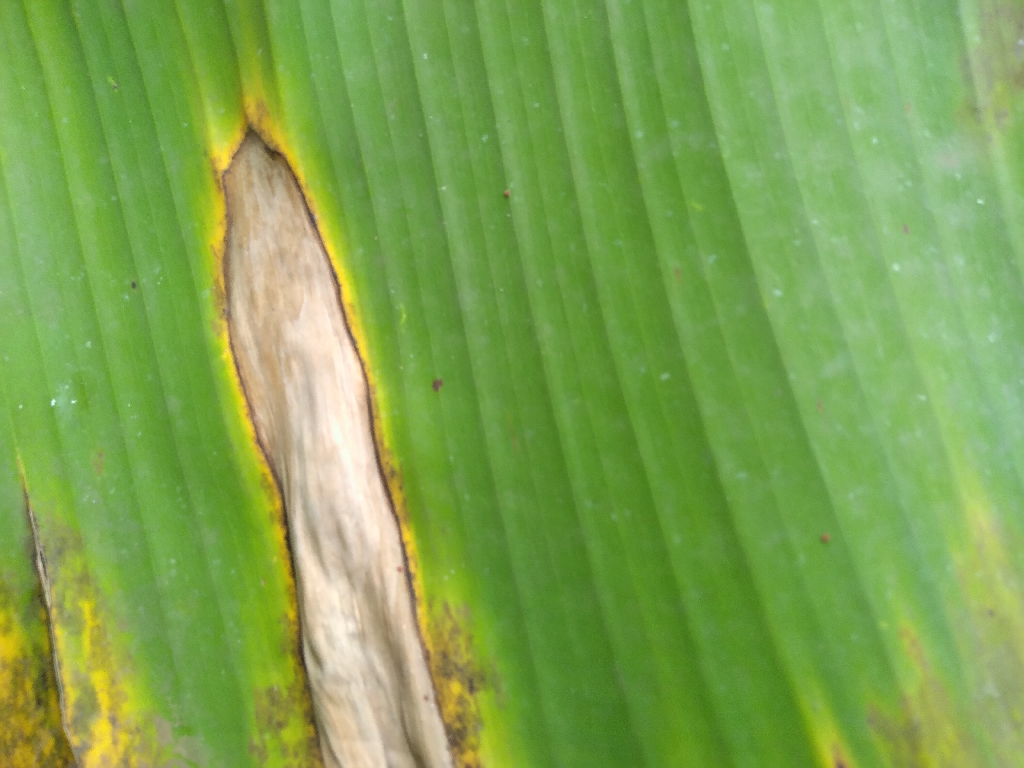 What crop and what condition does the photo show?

banana, black sigatoka
